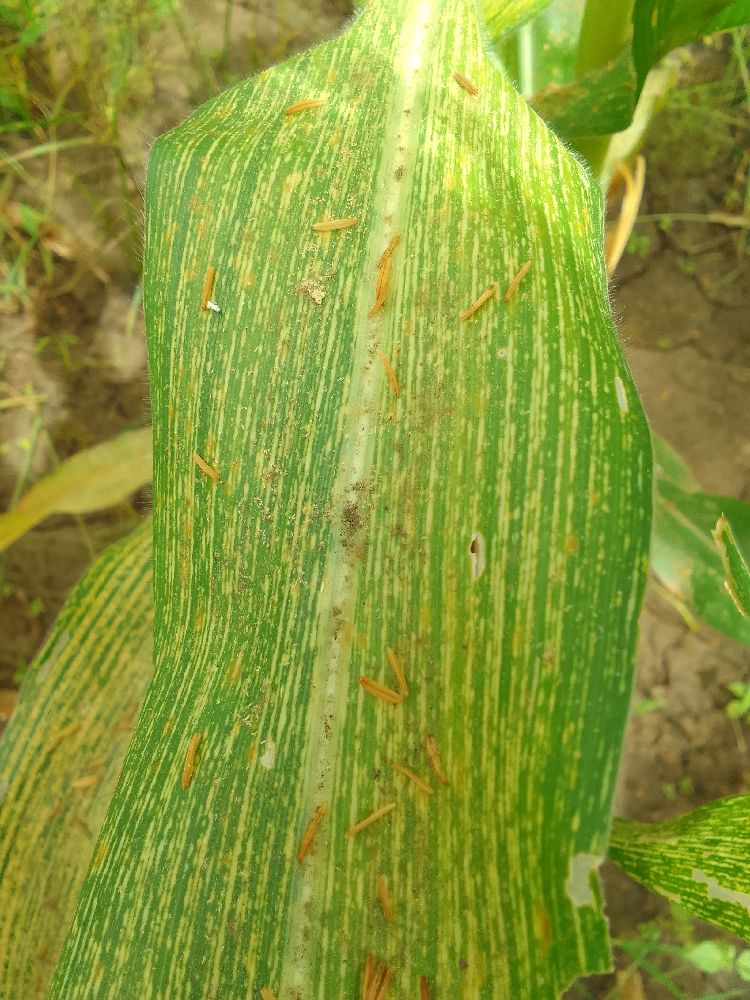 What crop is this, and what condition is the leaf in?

maize, maize streak virus
